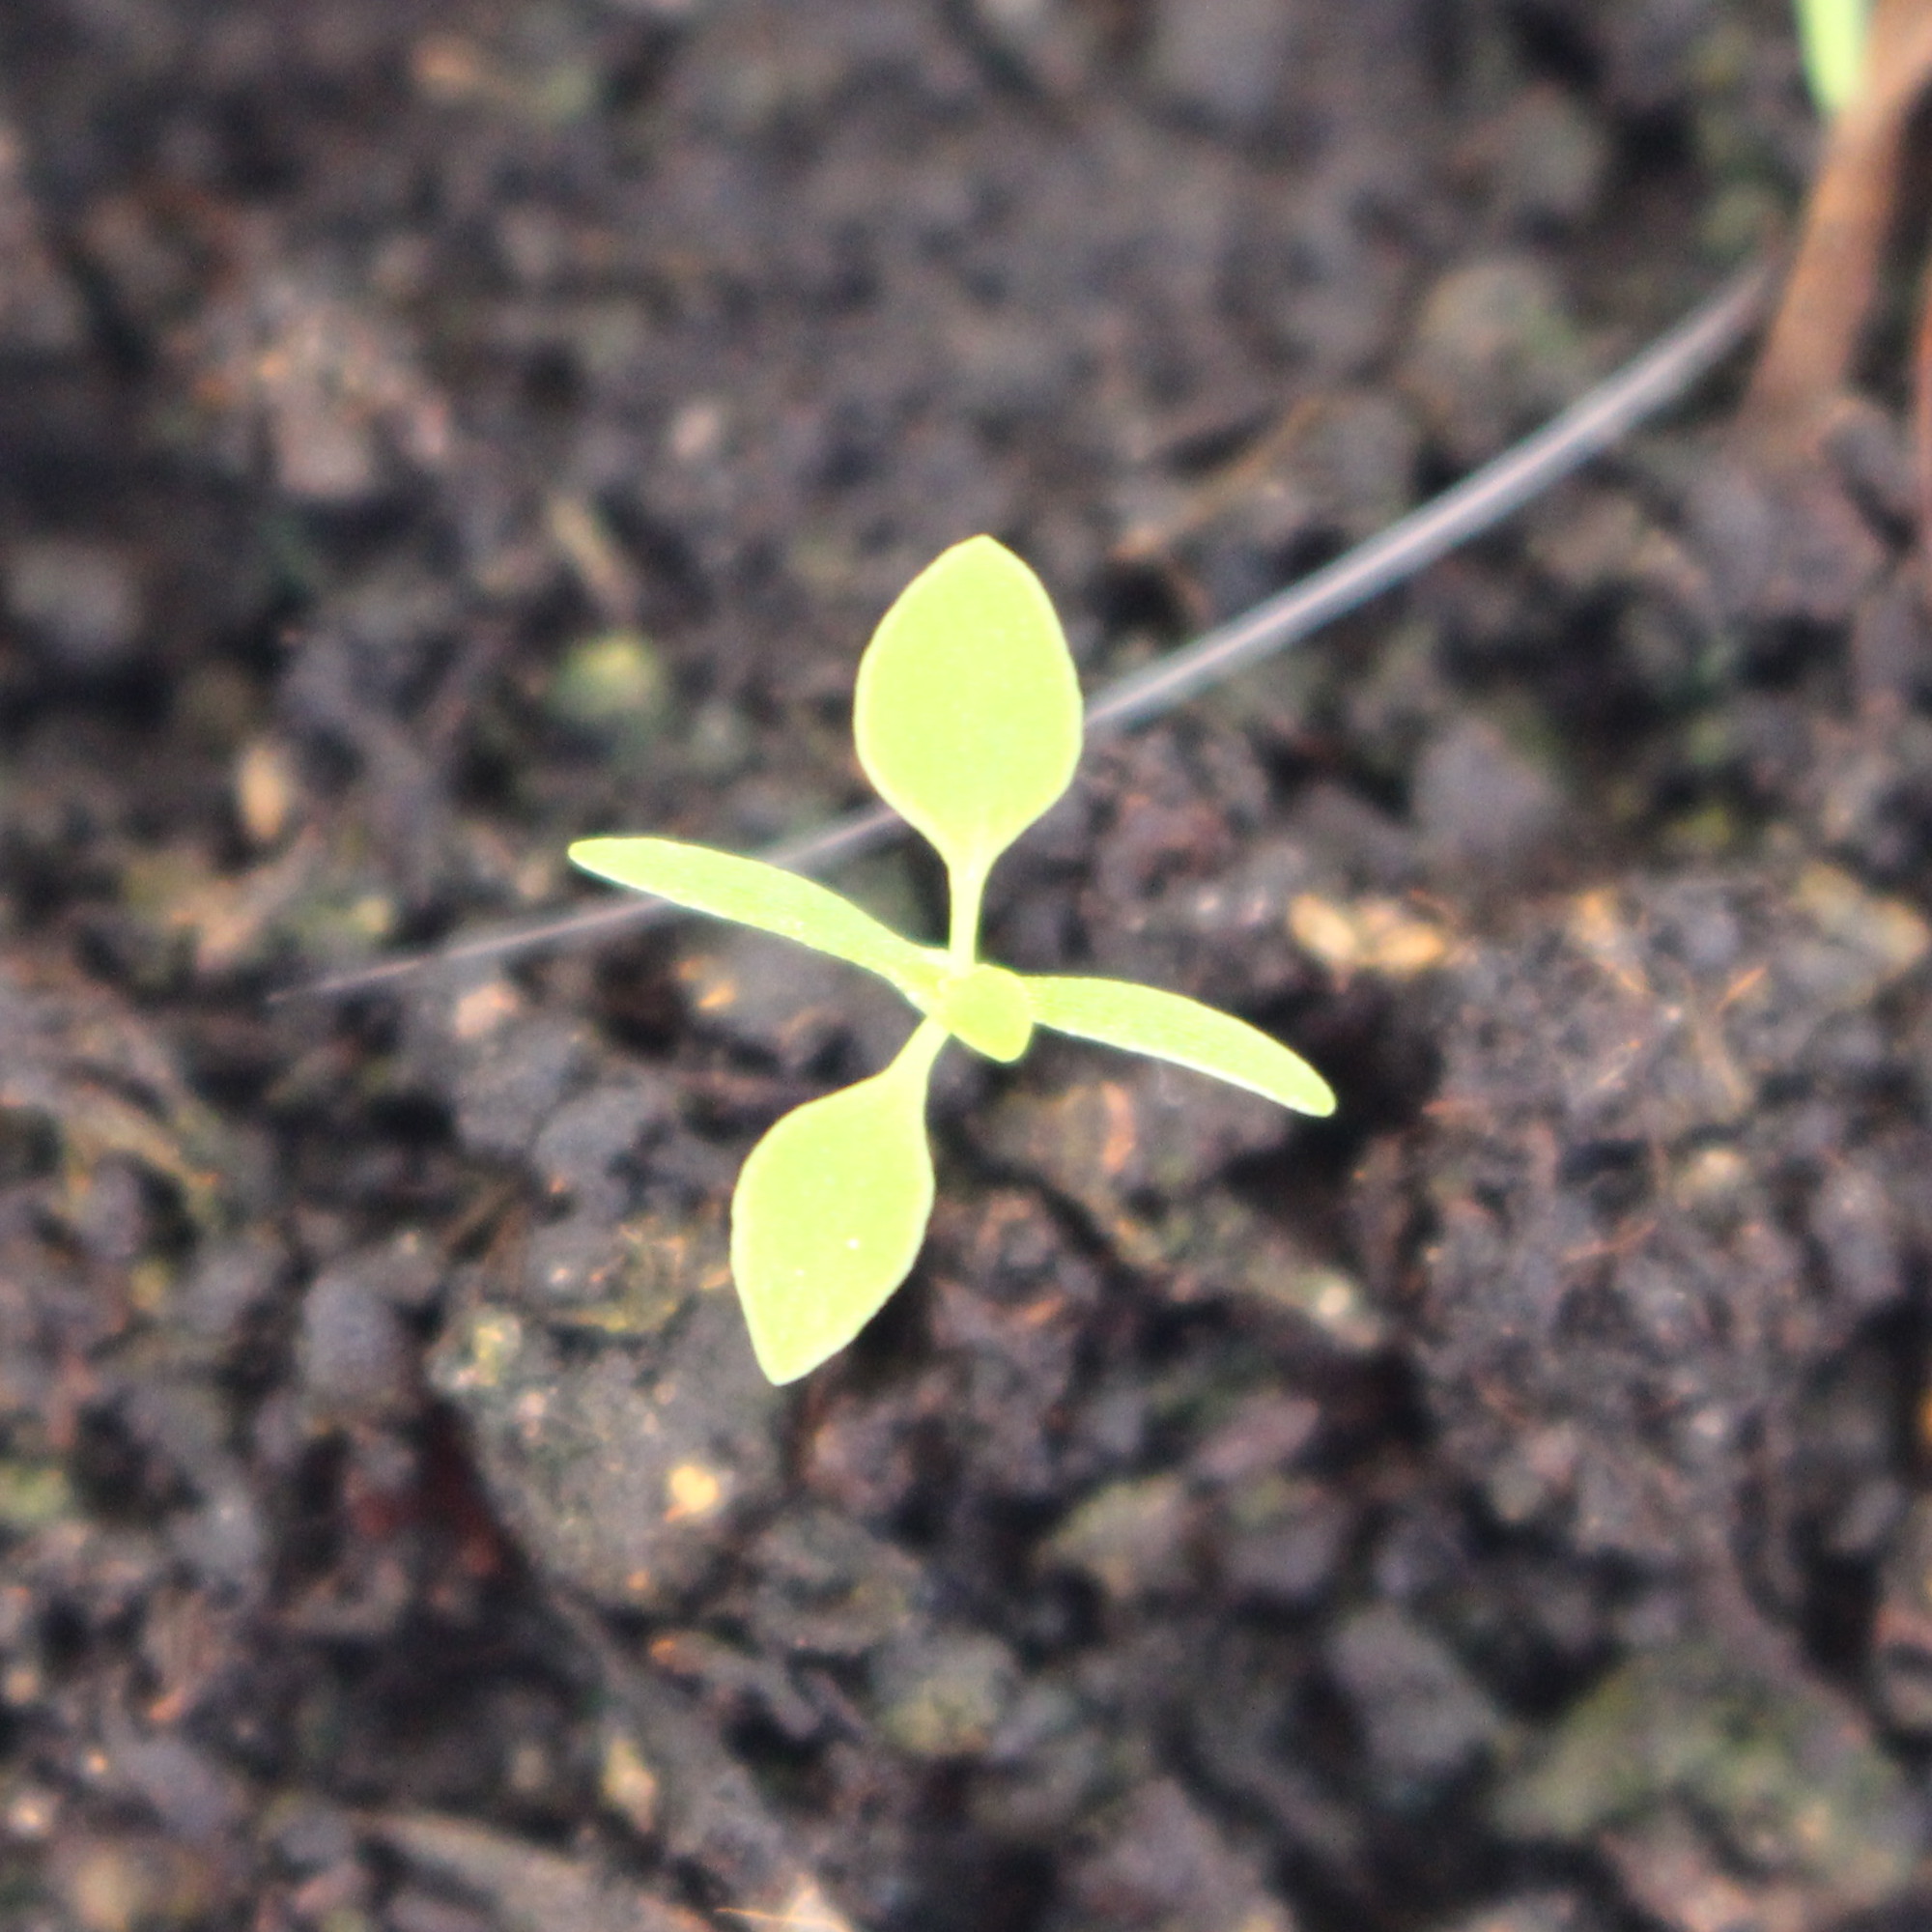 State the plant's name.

Papaver rhoeas
